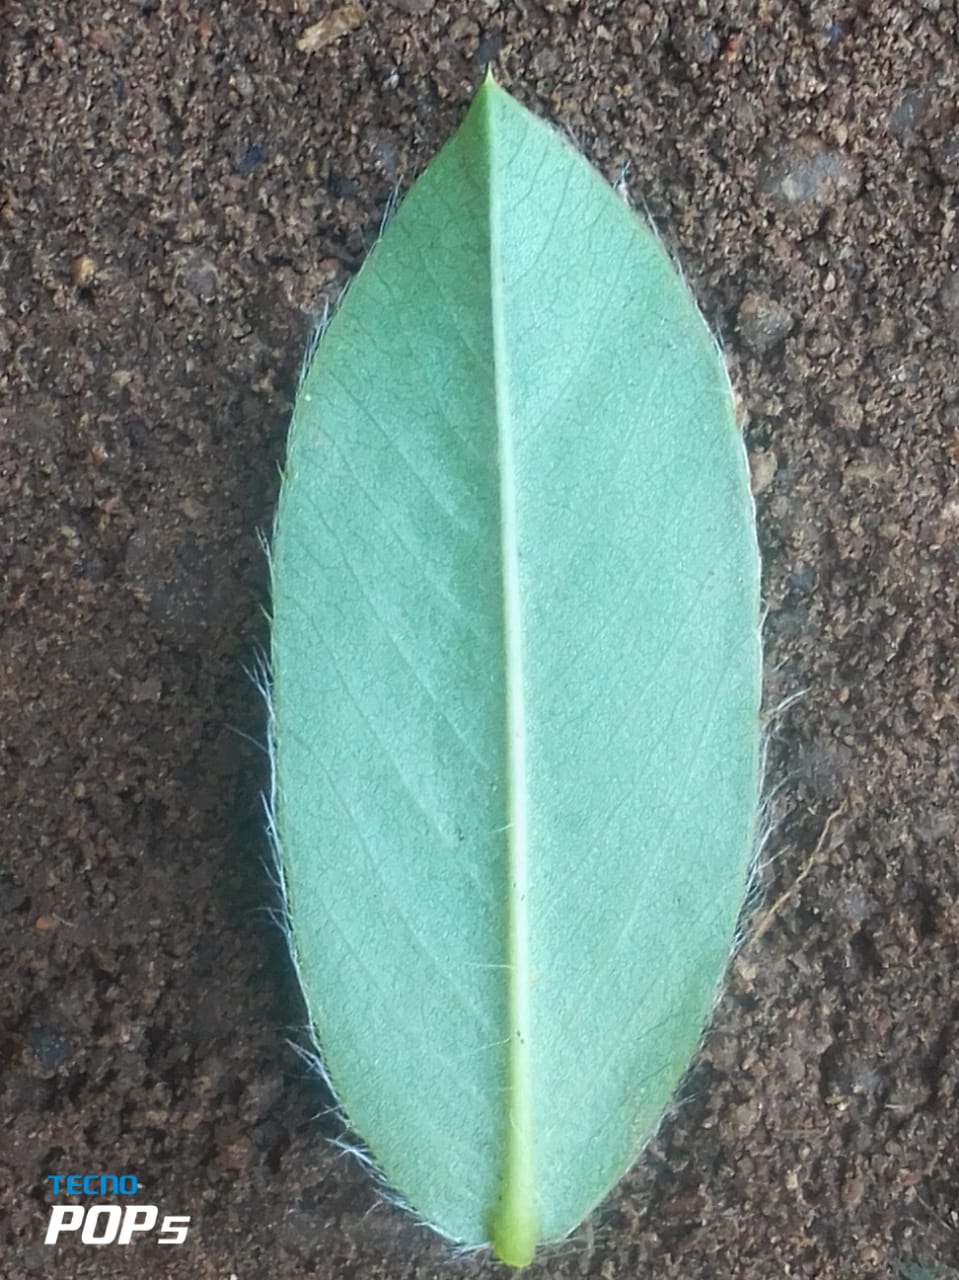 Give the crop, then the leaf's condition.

peanut, healthy leaves
